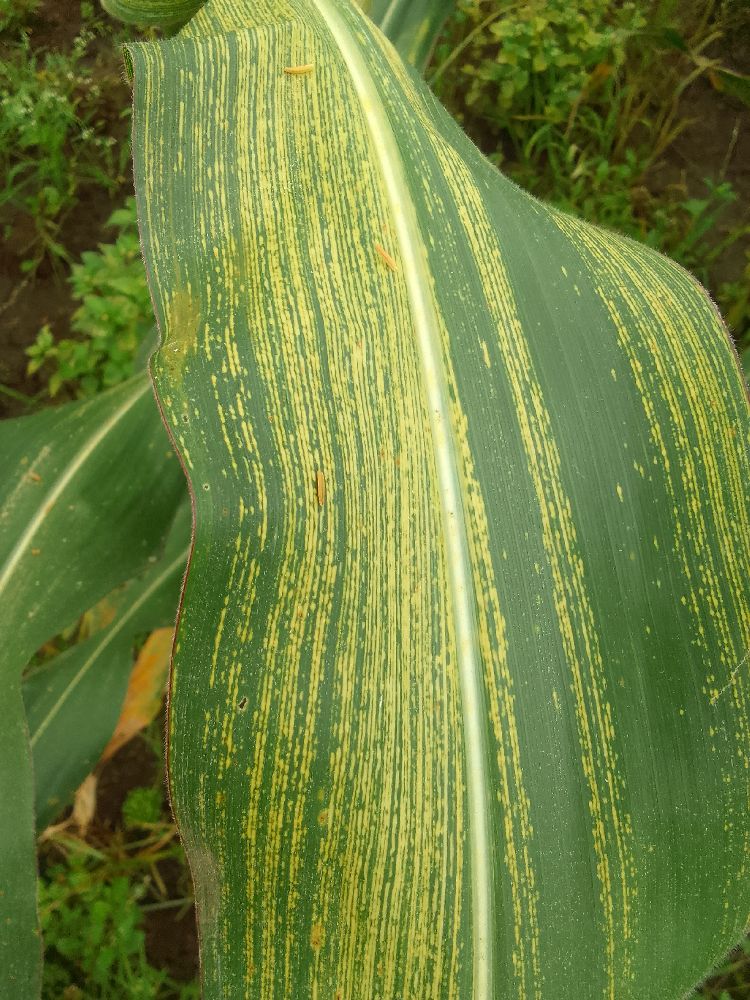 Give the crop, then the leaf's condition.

maize, maize streak virus
